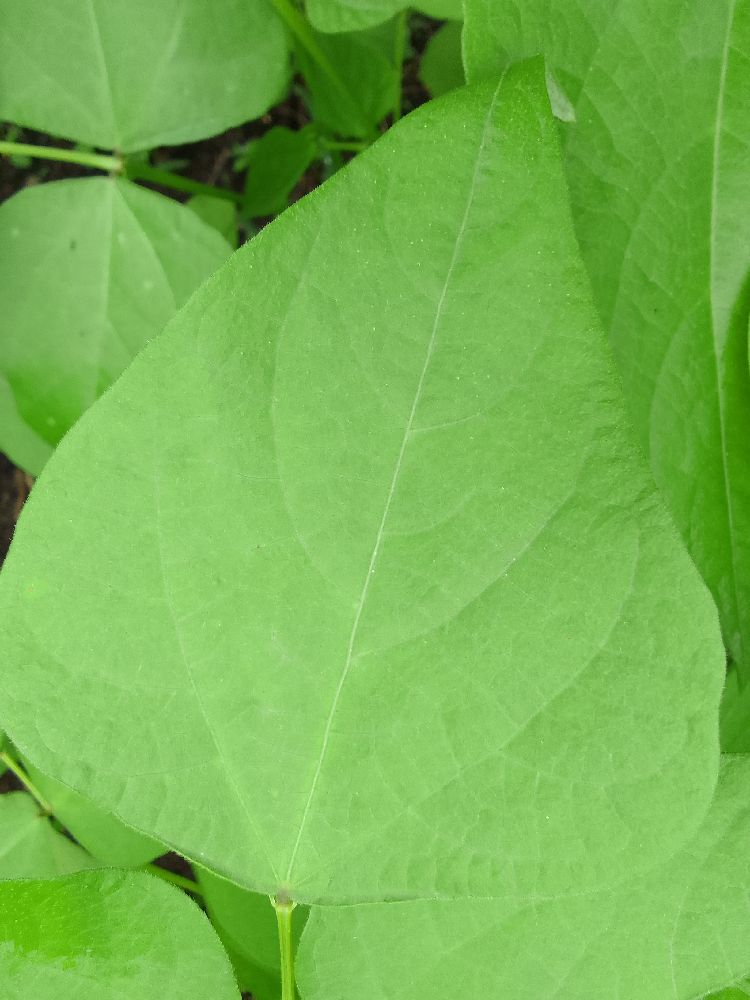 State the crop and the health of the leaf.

common bean, healthy
